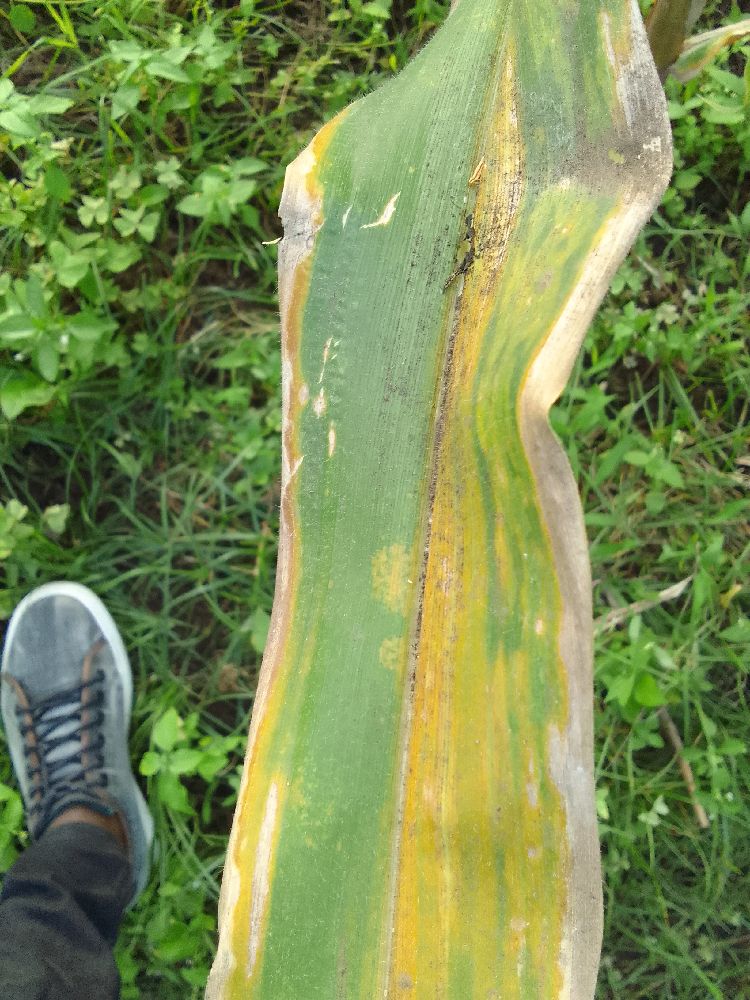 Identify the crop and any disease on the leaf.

maize, maize lethal necrosis
